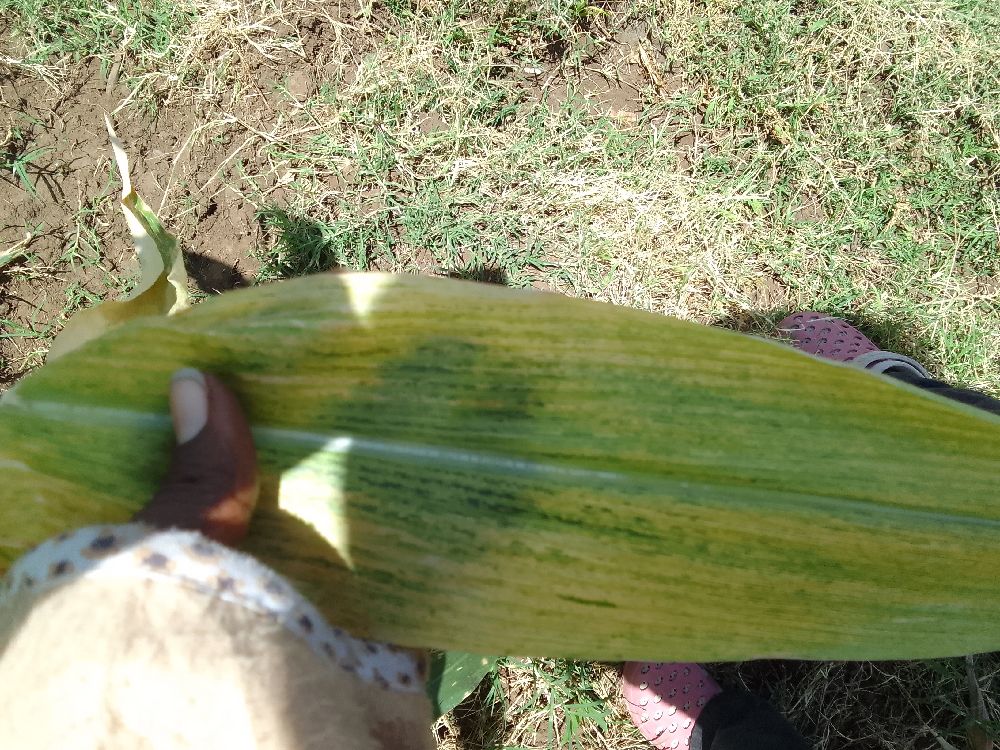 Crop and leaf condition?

maize, maize lethal necrosis
